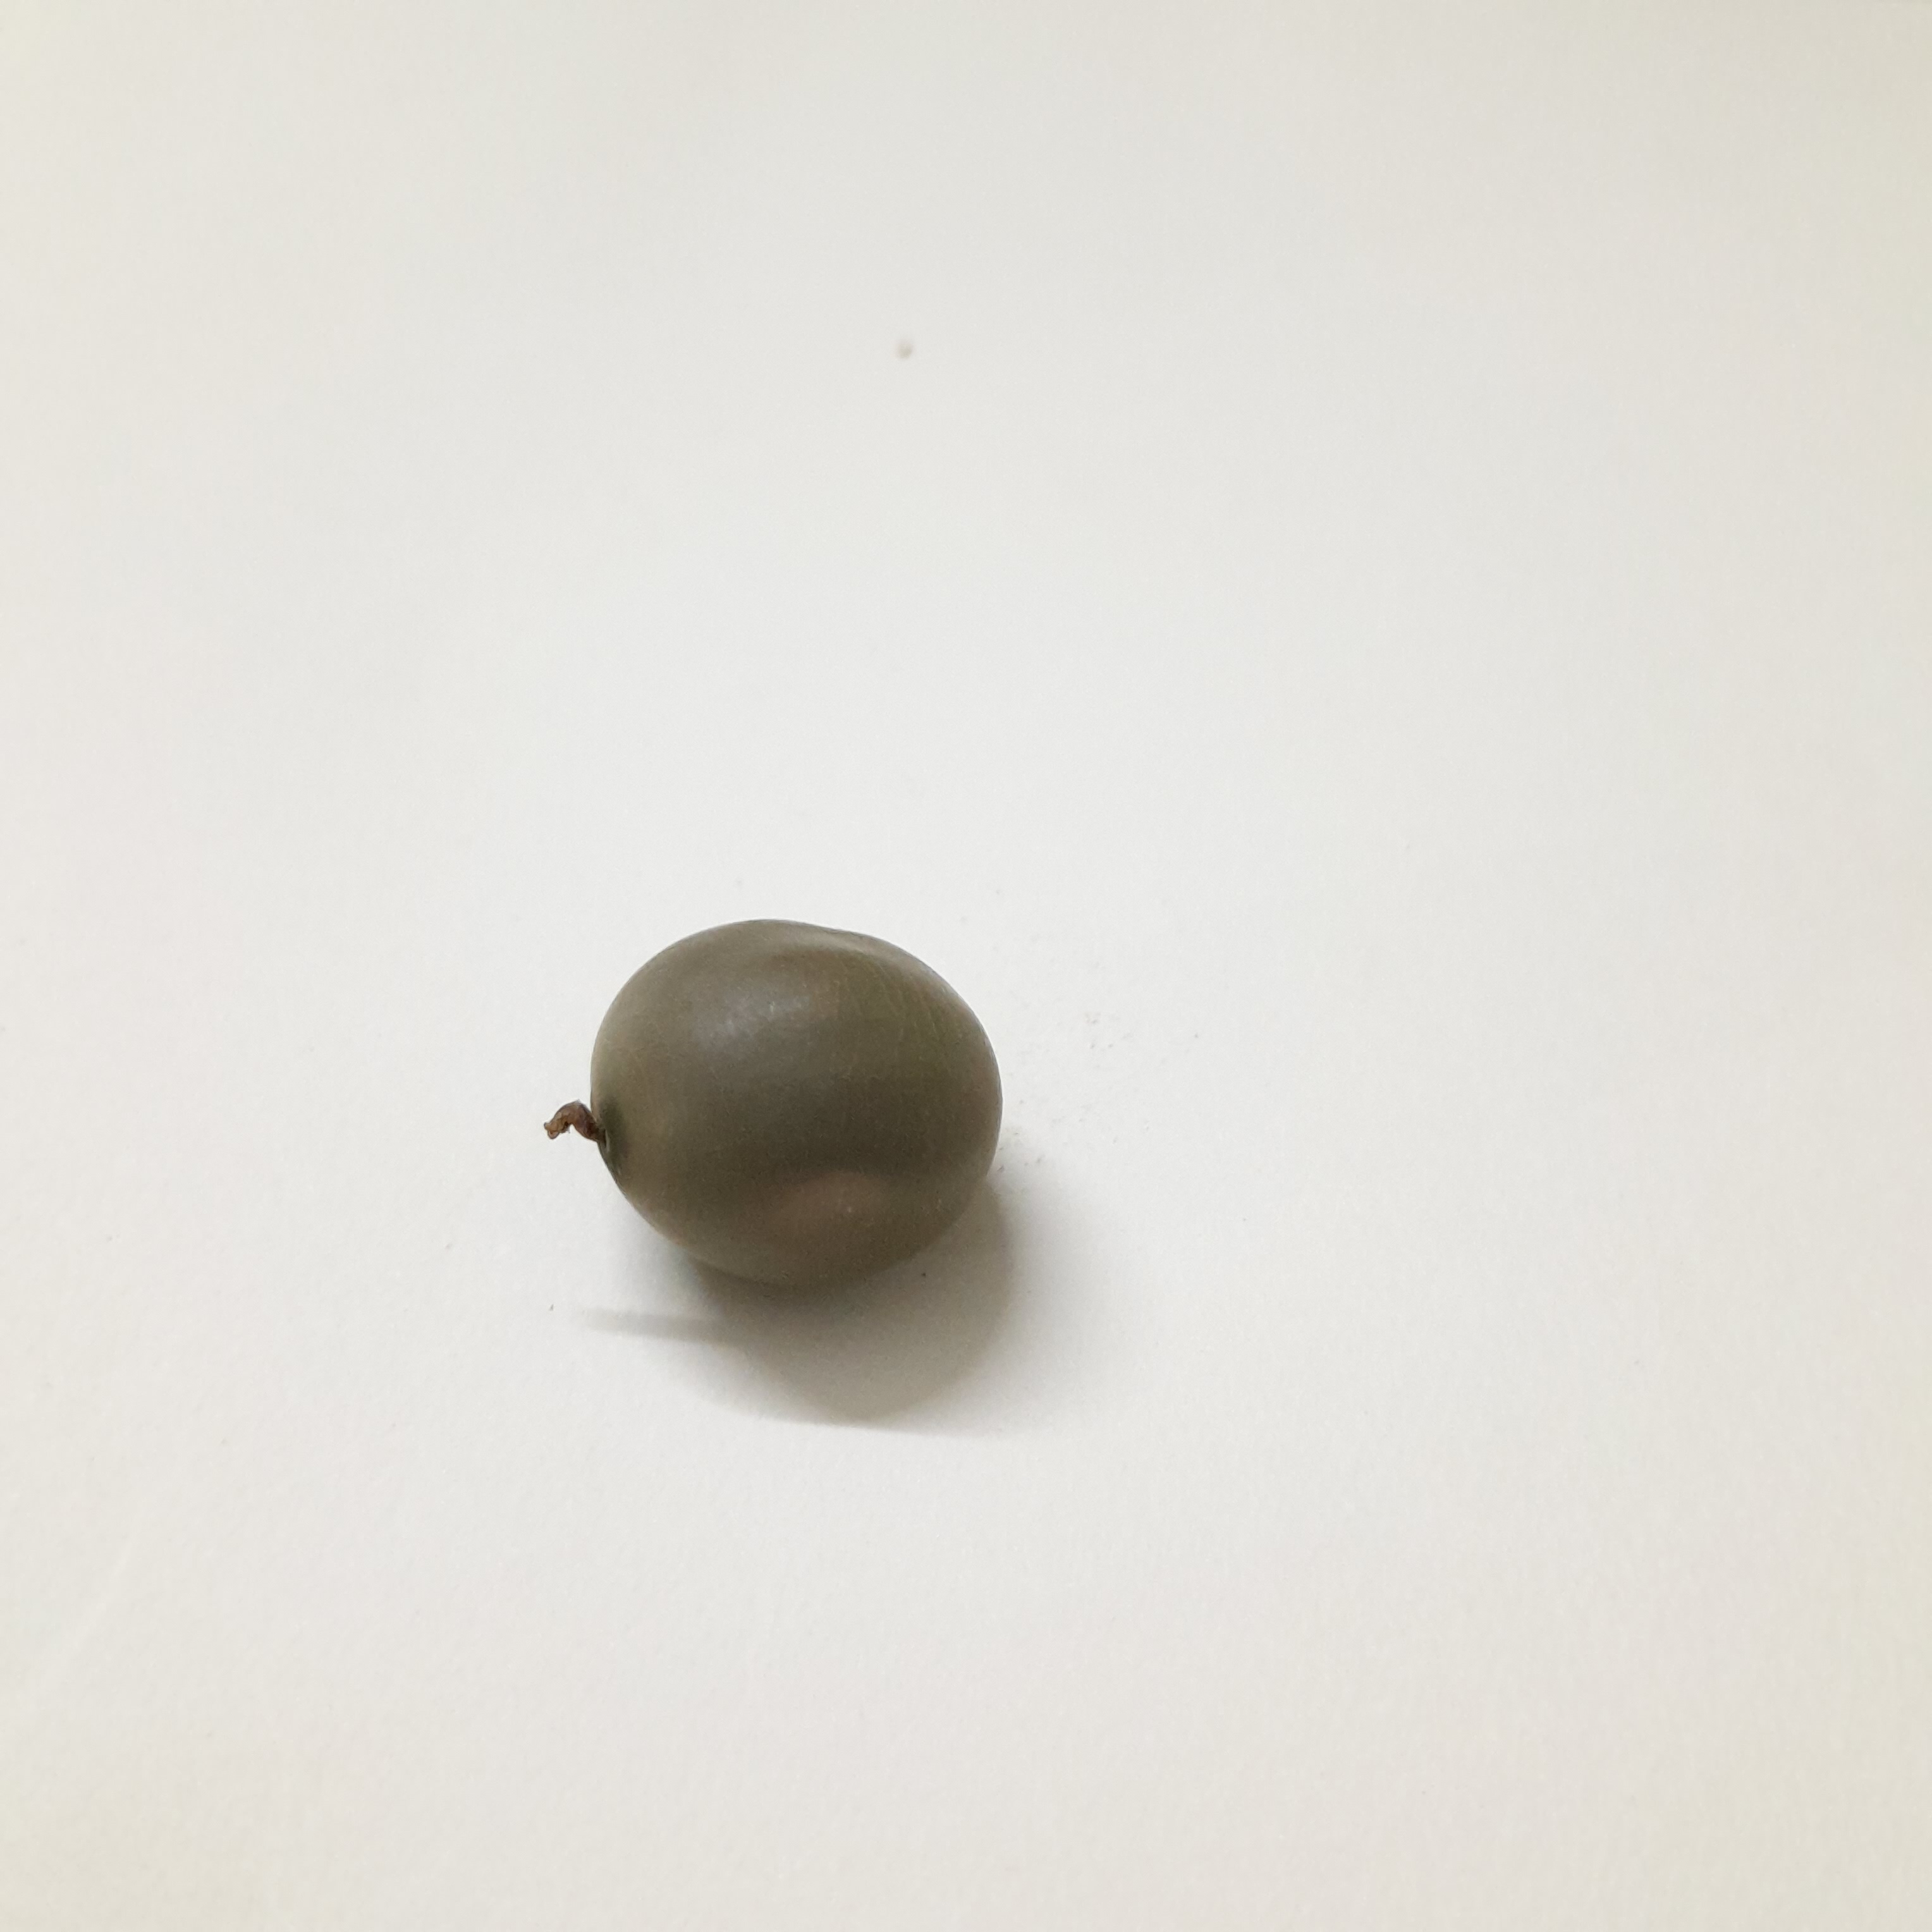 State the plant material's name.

sagargota
